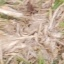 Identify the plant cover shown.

grass
